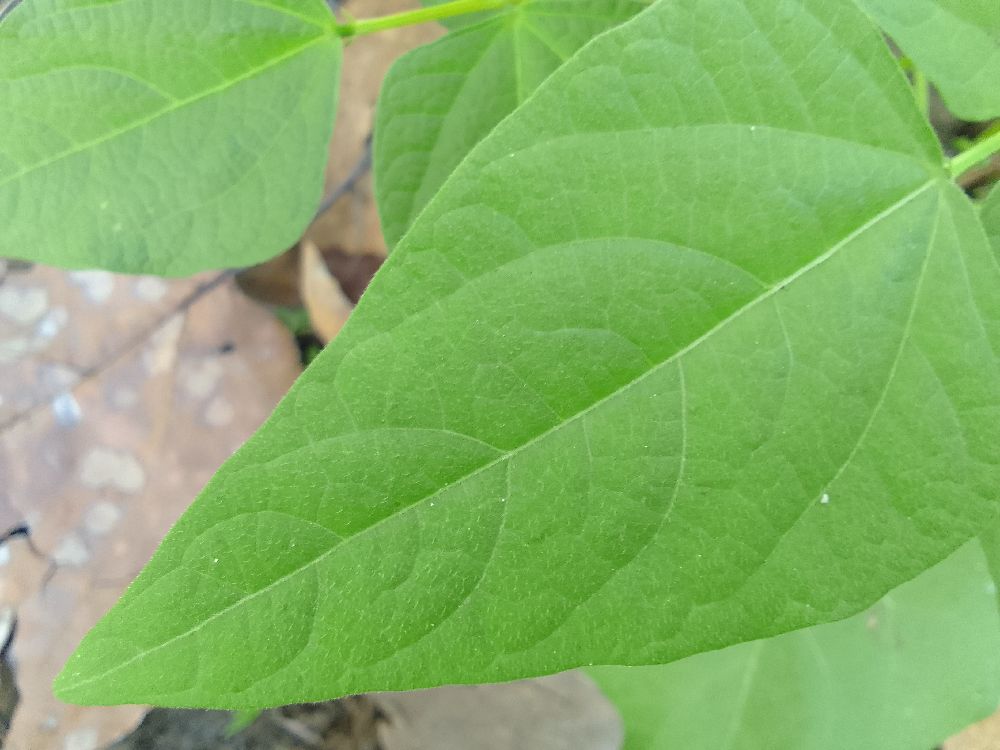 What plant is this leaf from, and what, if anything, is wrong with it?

common bean, healthy
